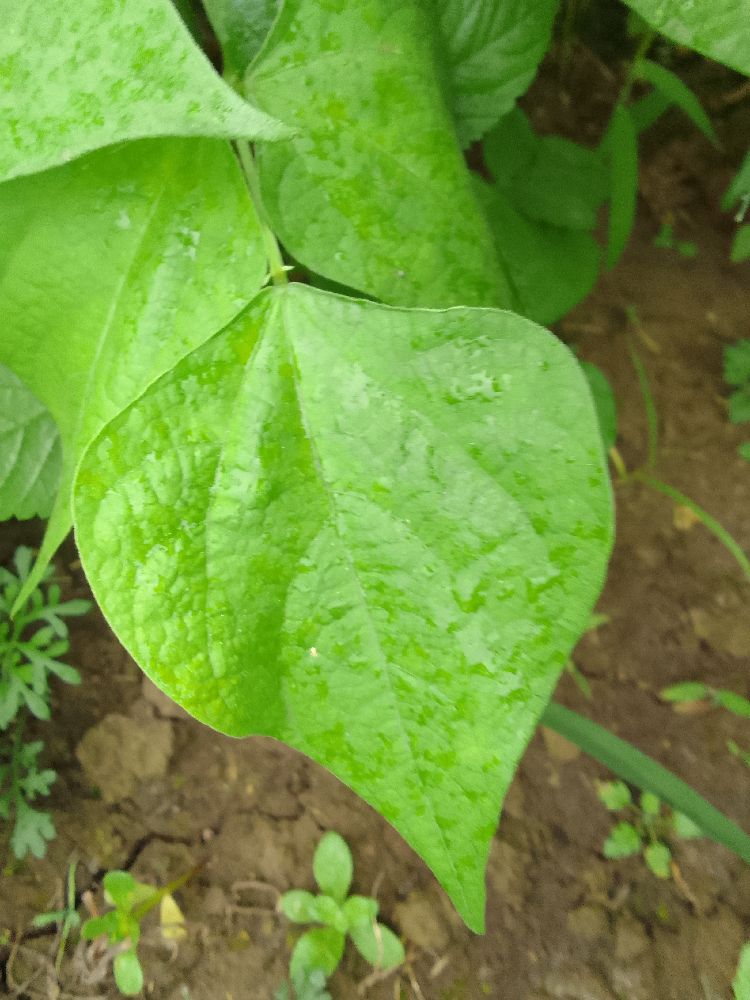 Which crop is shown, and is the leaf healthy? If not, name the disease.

common bean, healthy
